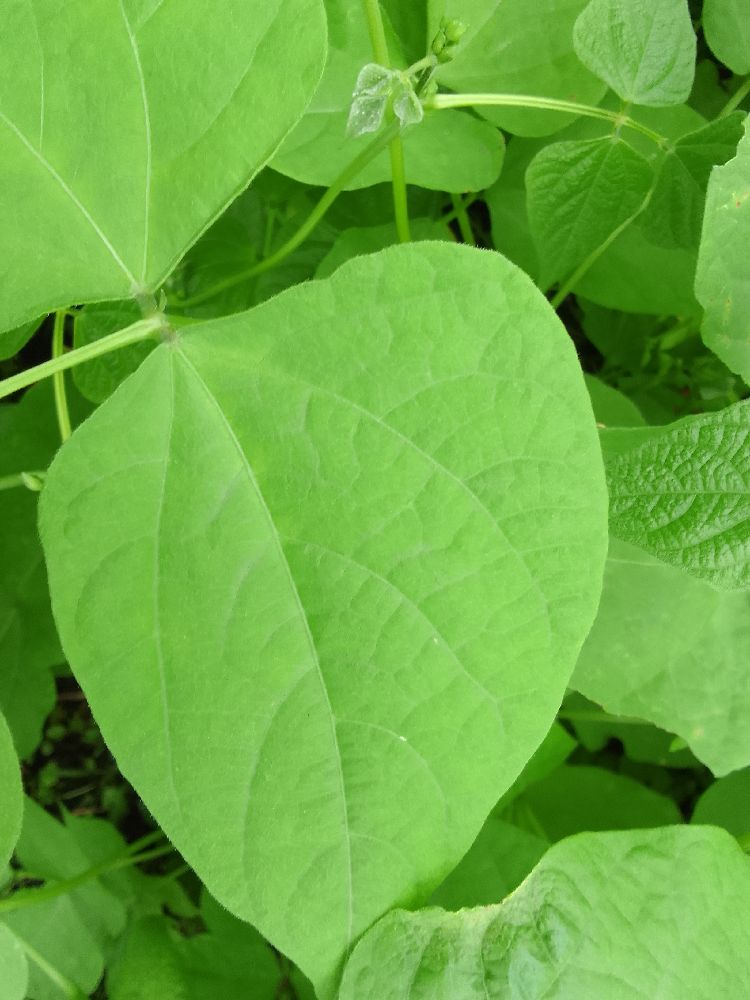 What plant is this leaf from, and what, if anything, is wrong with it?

common bean, healthy
